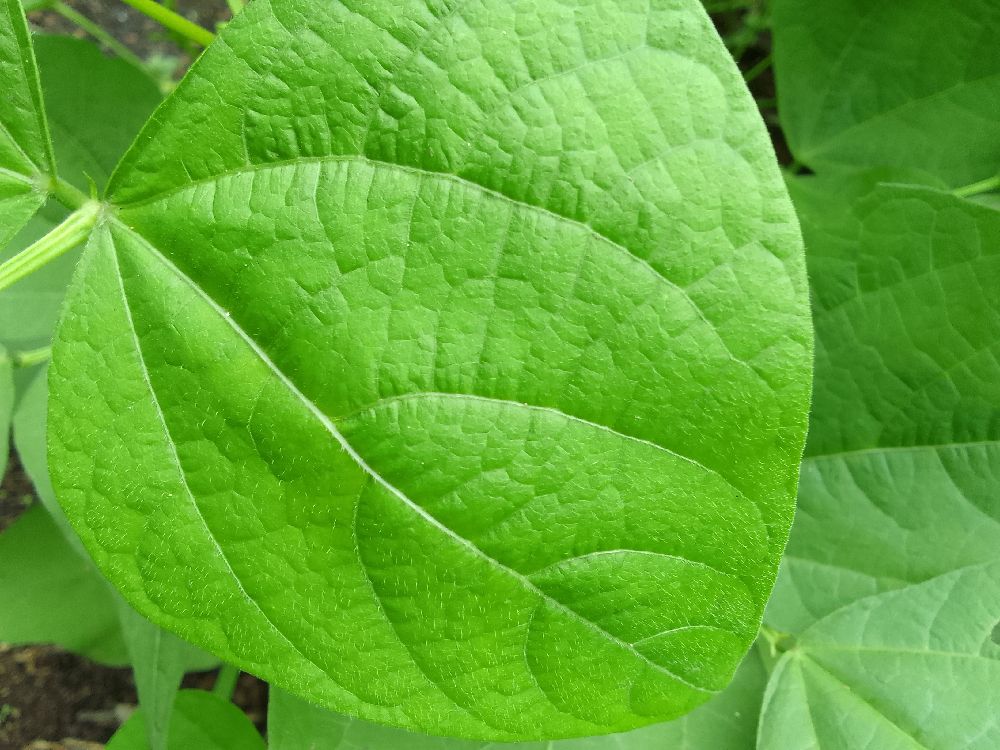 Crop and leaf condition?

common bean, healthy
